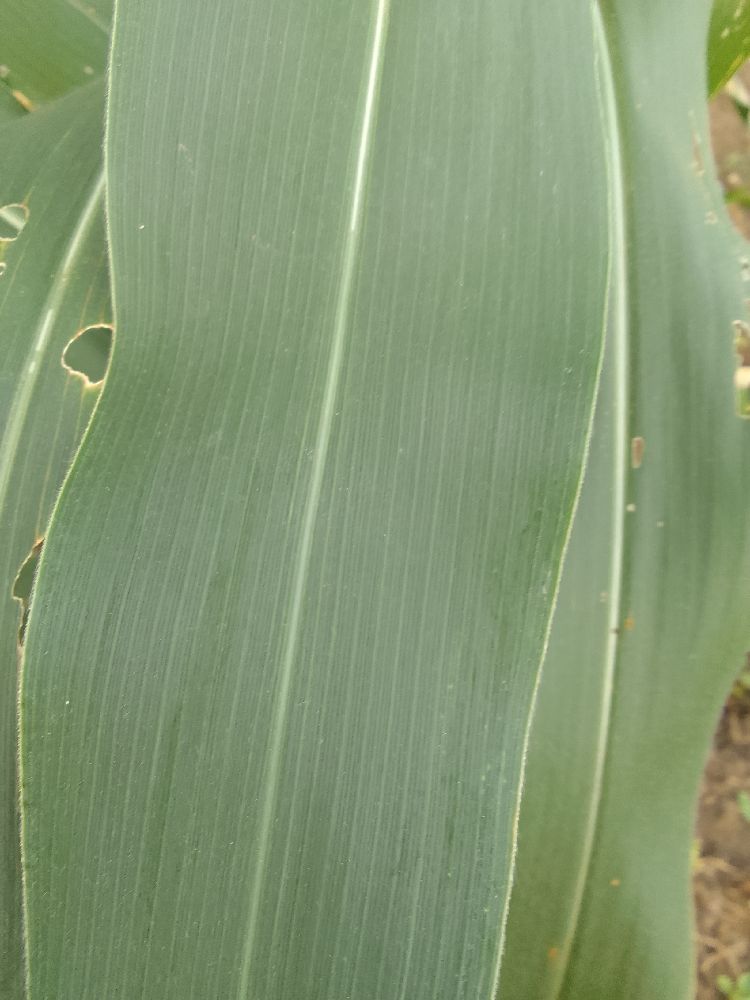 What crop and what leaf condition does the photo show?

maize, healthy
